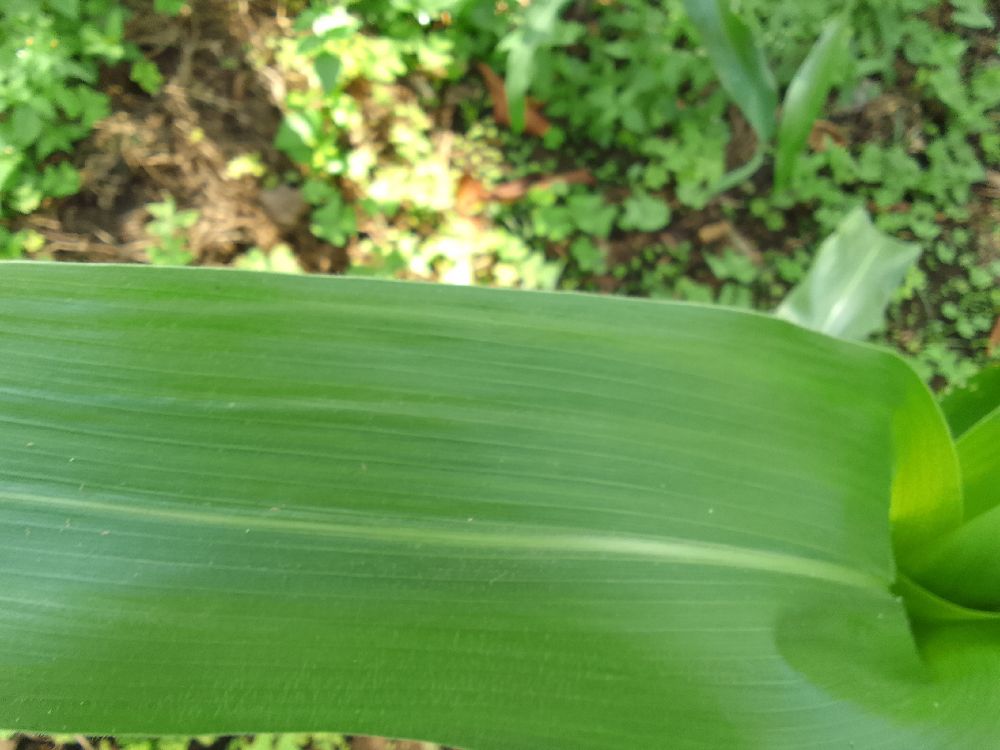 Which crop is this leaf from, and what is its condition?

maize, healthy
